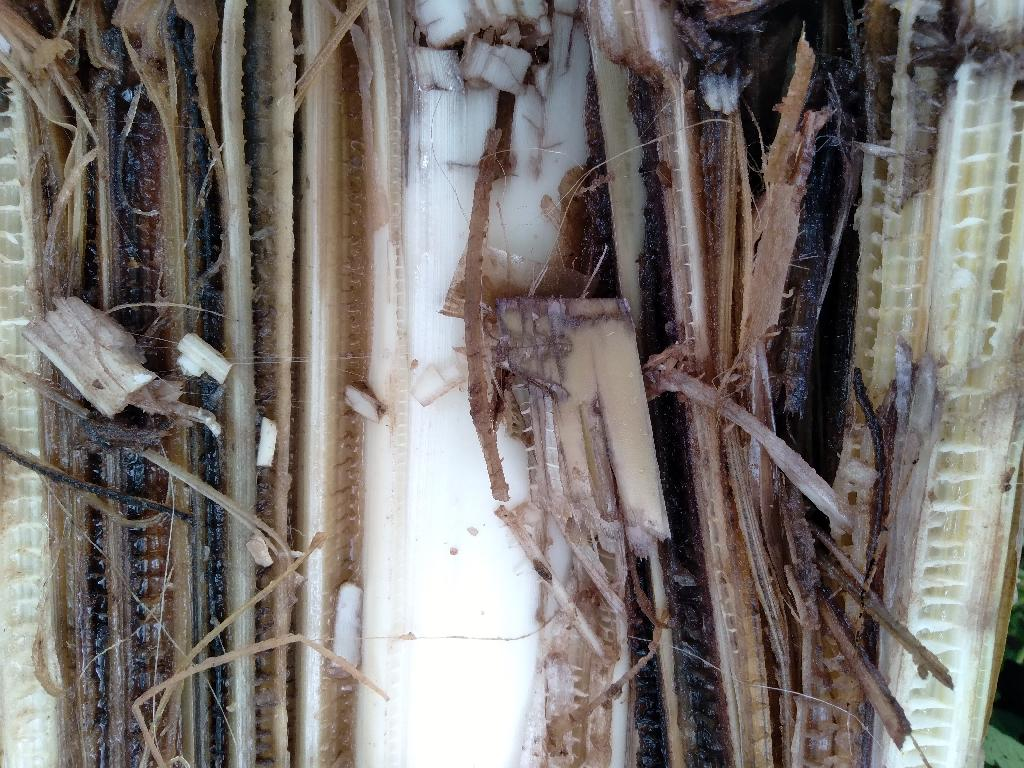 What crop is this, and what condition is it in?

banana, fusarium wilt race 1
